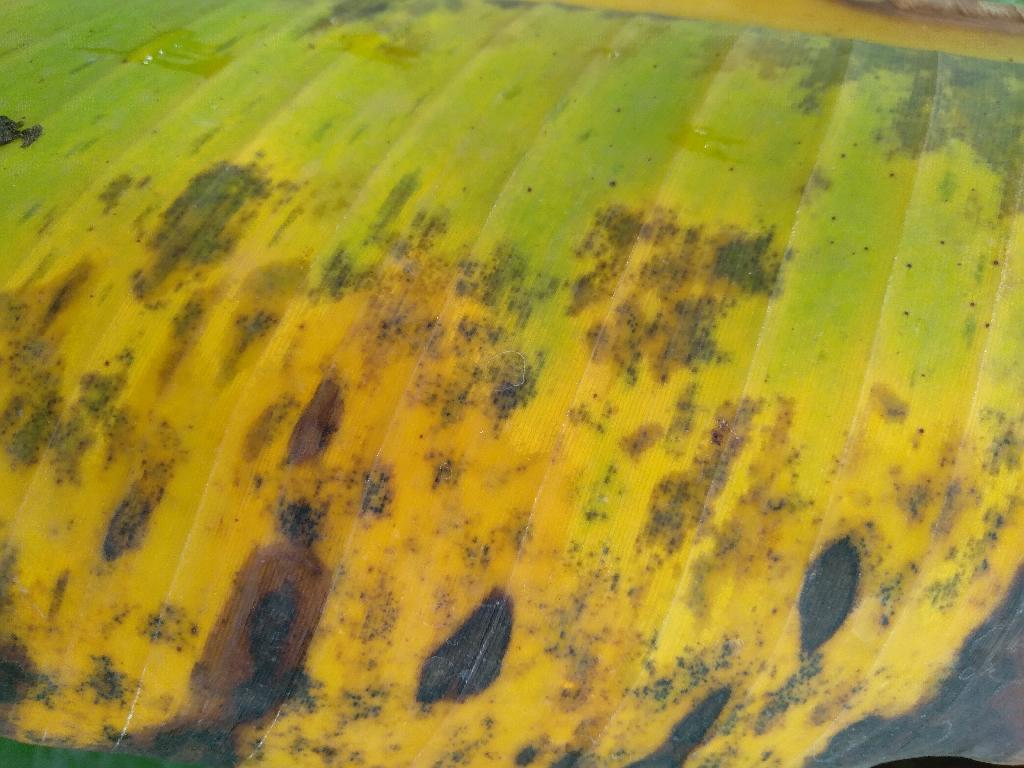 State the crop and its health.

banana, black sigatoka
